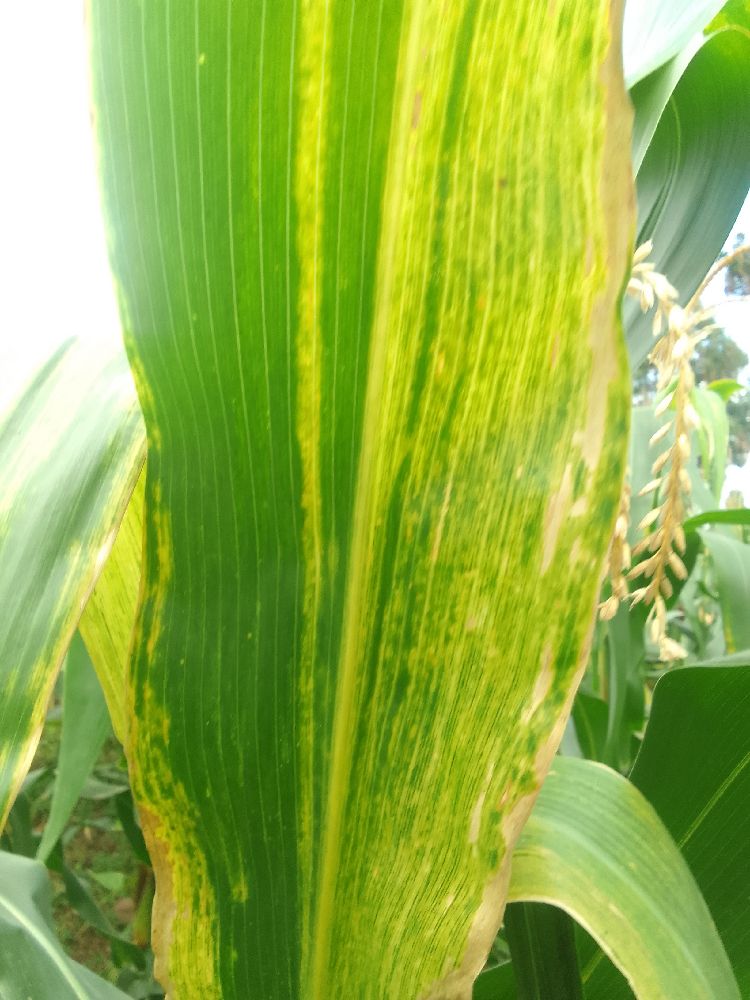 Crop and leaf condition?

maize, maize lethal necrosis
